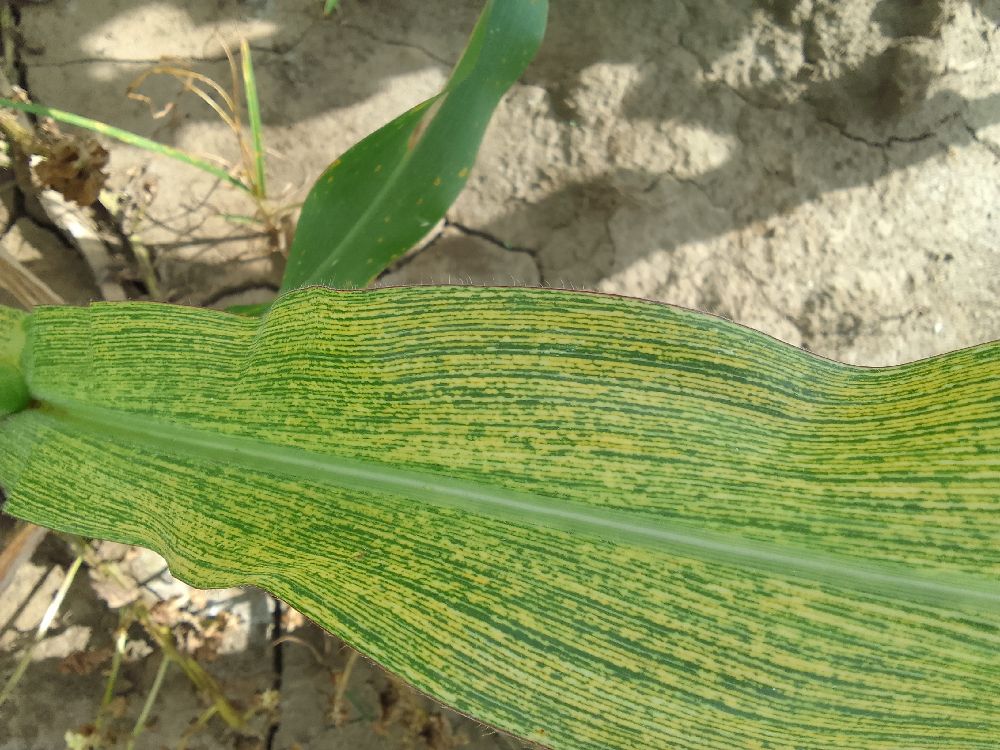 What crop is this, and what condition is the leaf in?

maize, maize streak virus
